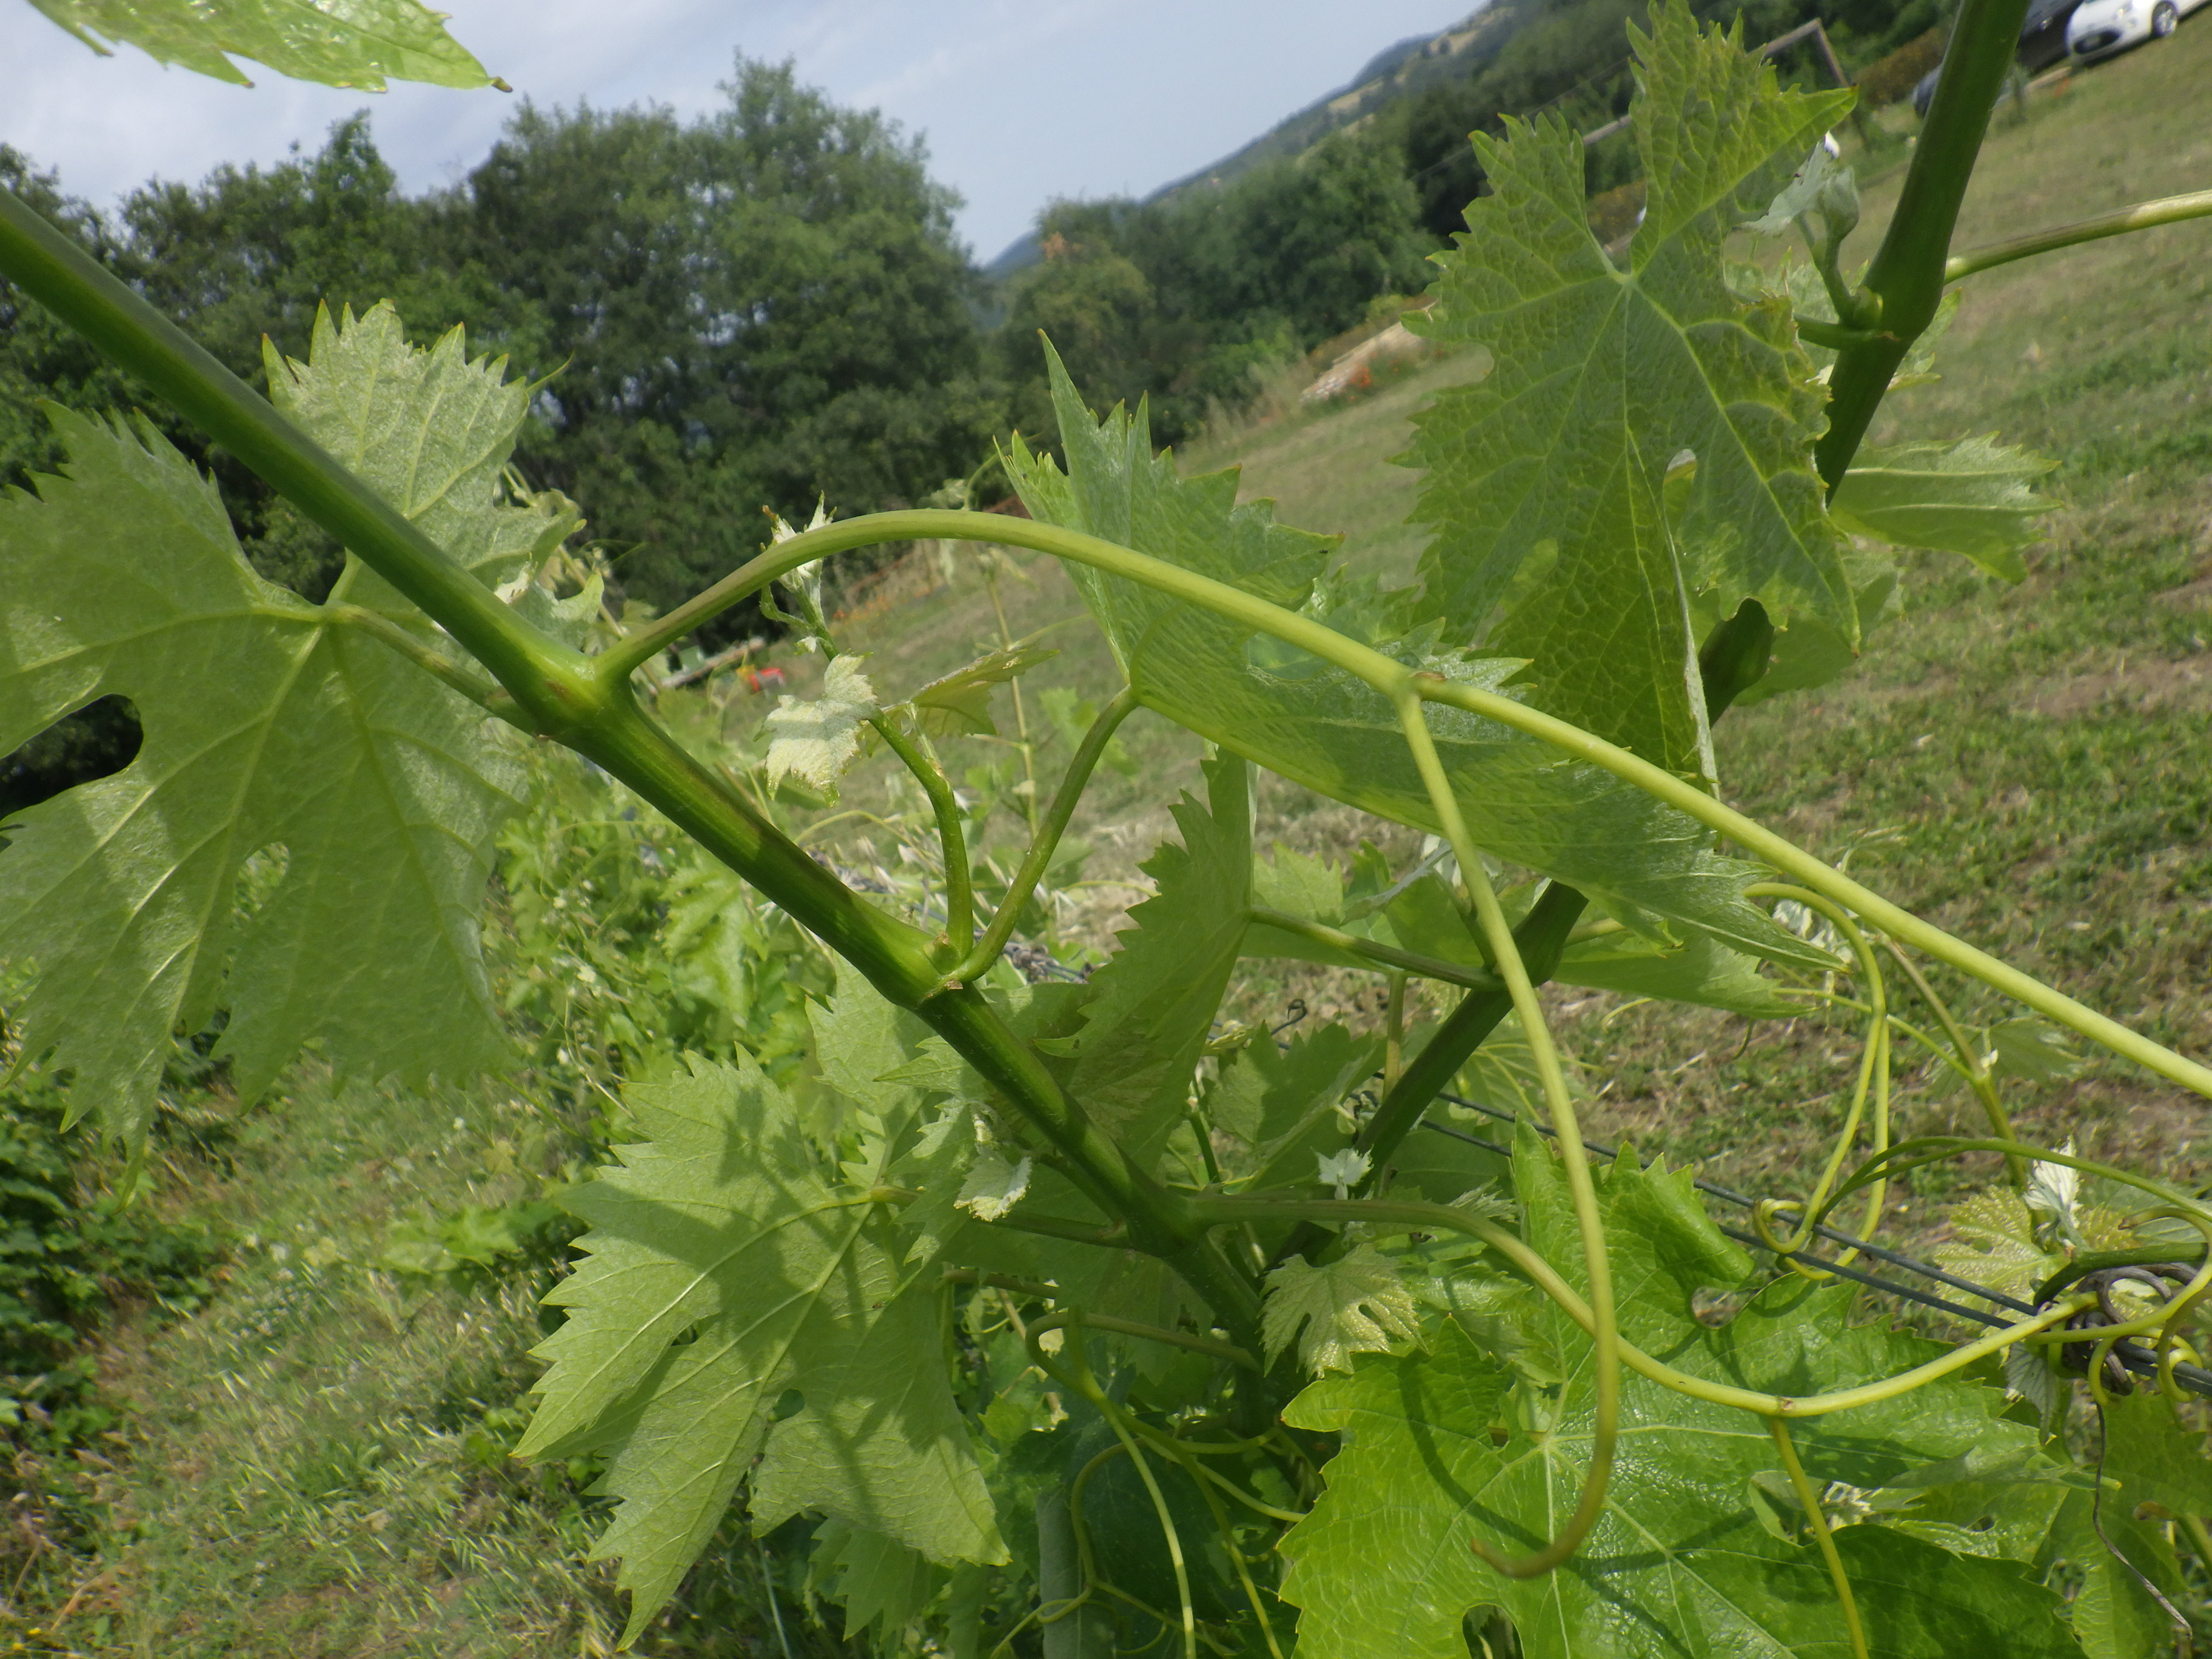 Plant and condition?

grapevine, healthy
